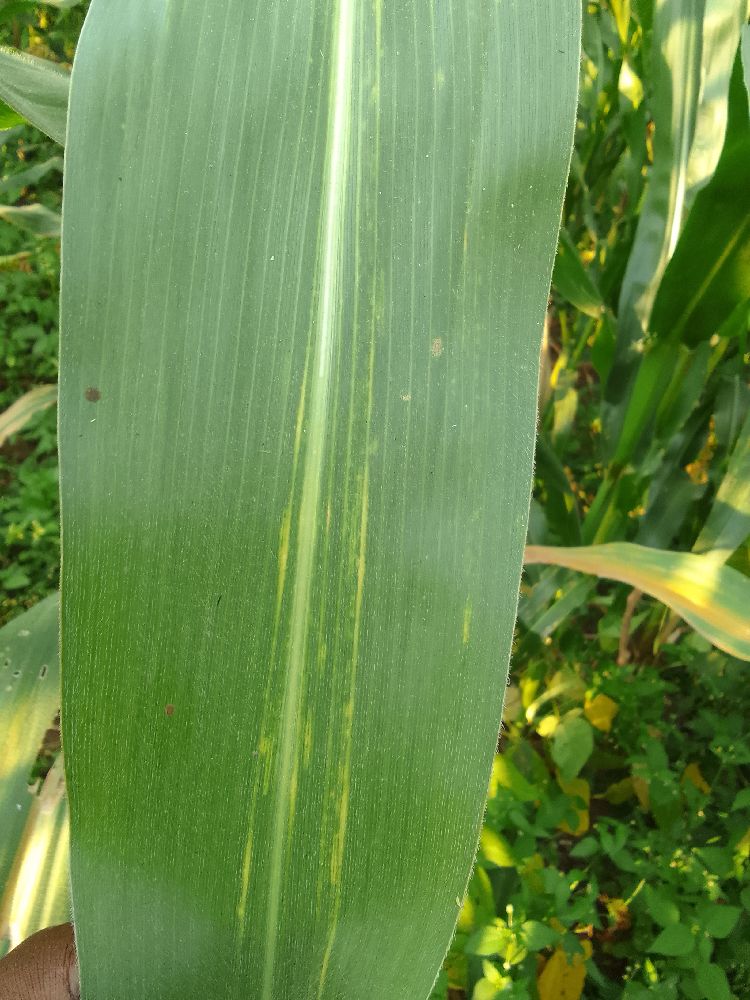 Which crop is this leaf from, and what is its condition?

maize, maize lethal necrosis
